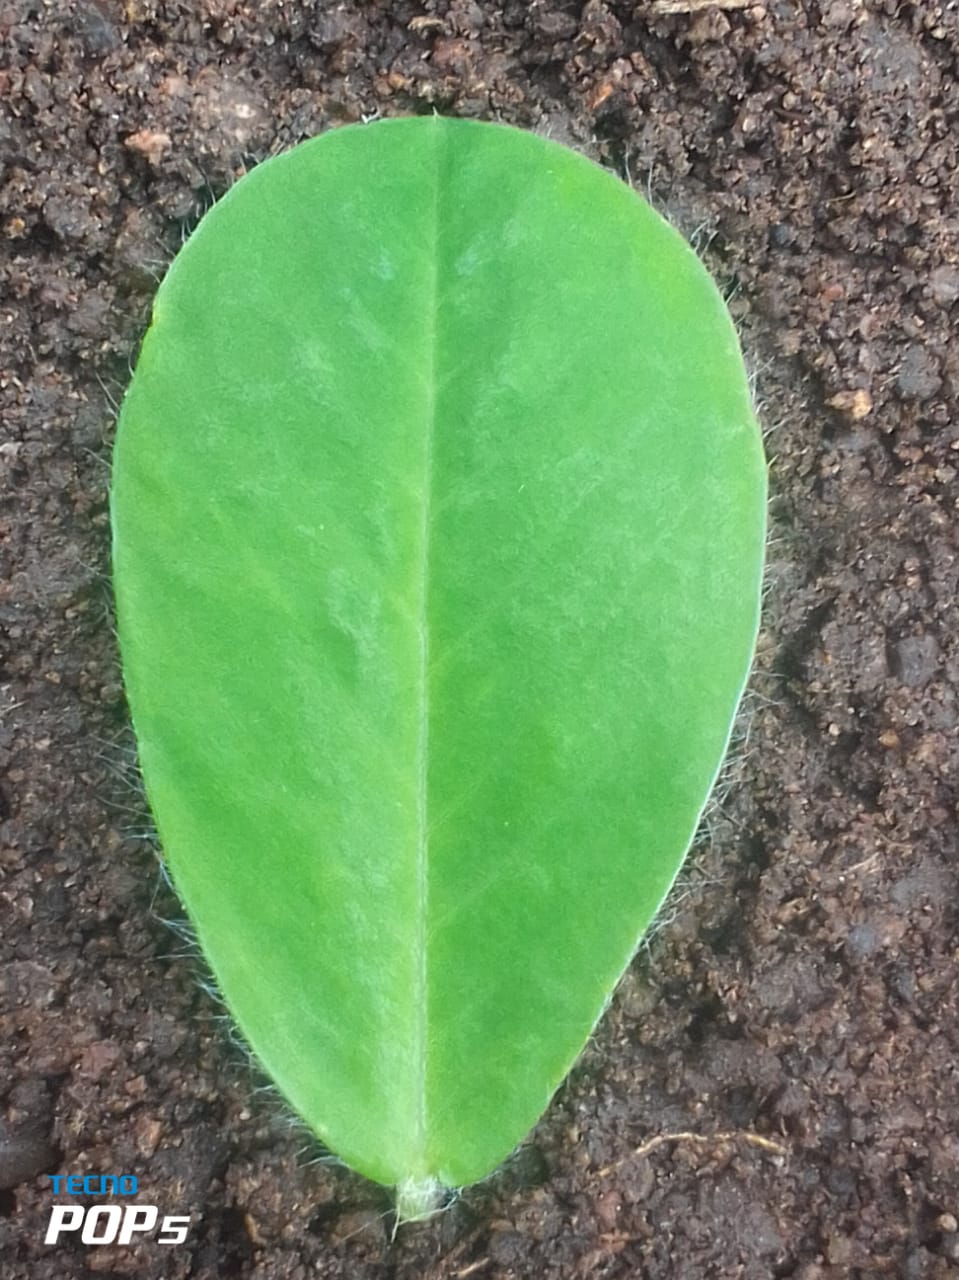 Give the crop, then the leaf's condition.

peanut, healthy leaves
